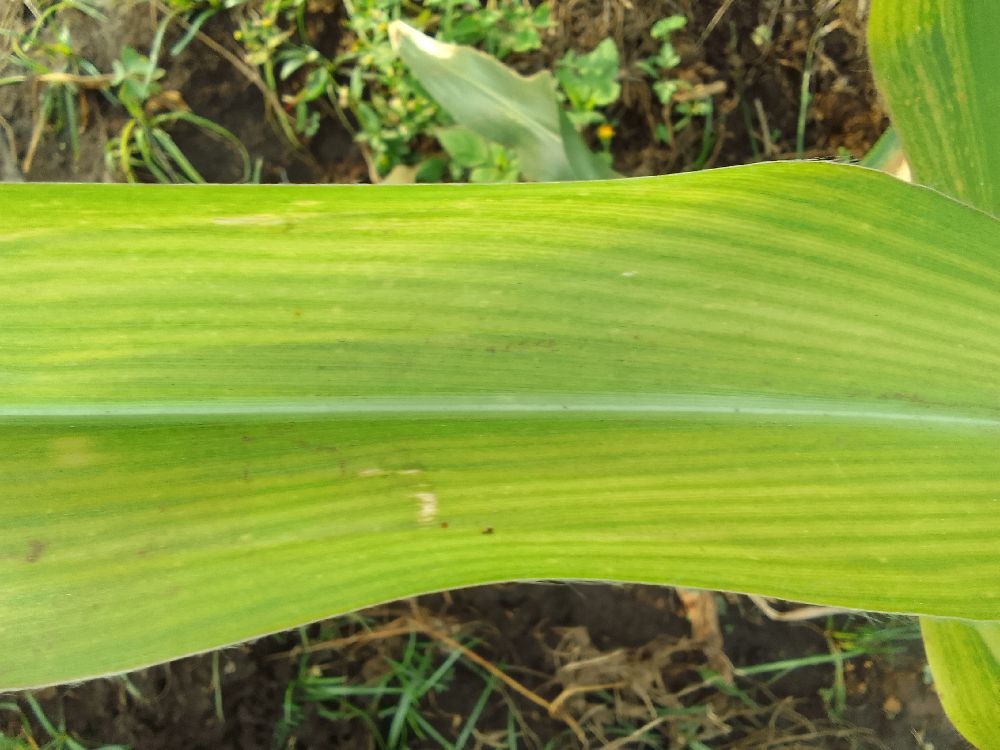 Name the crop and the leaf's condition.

maize, maize lethal necrosis
